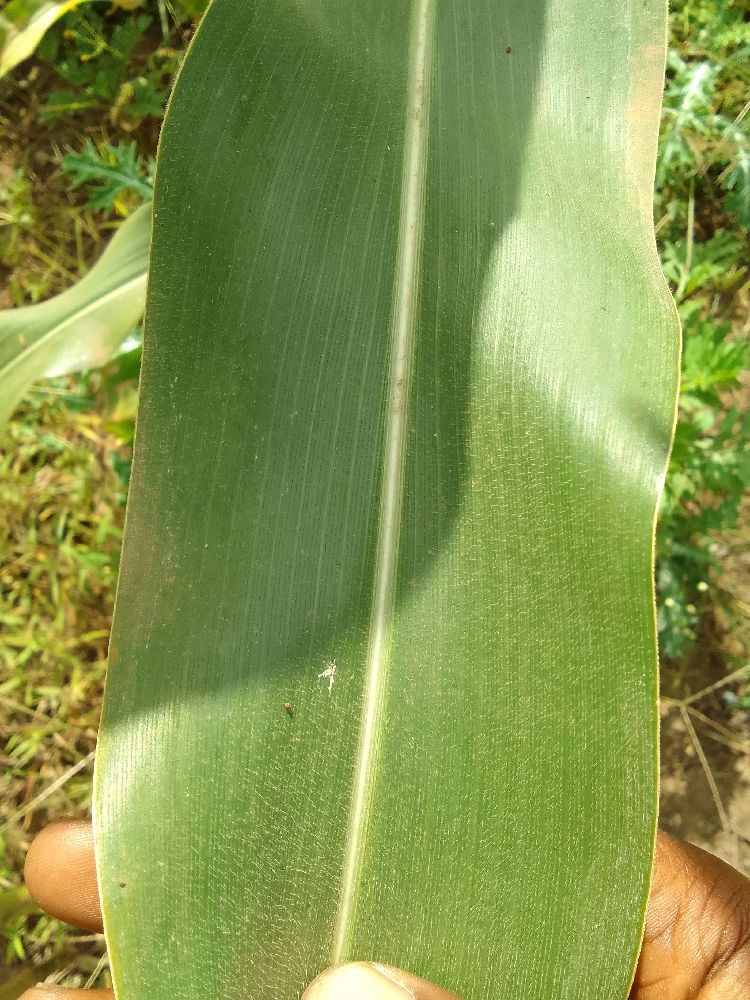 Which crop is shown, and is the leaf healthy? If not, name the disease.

maize, healthy
